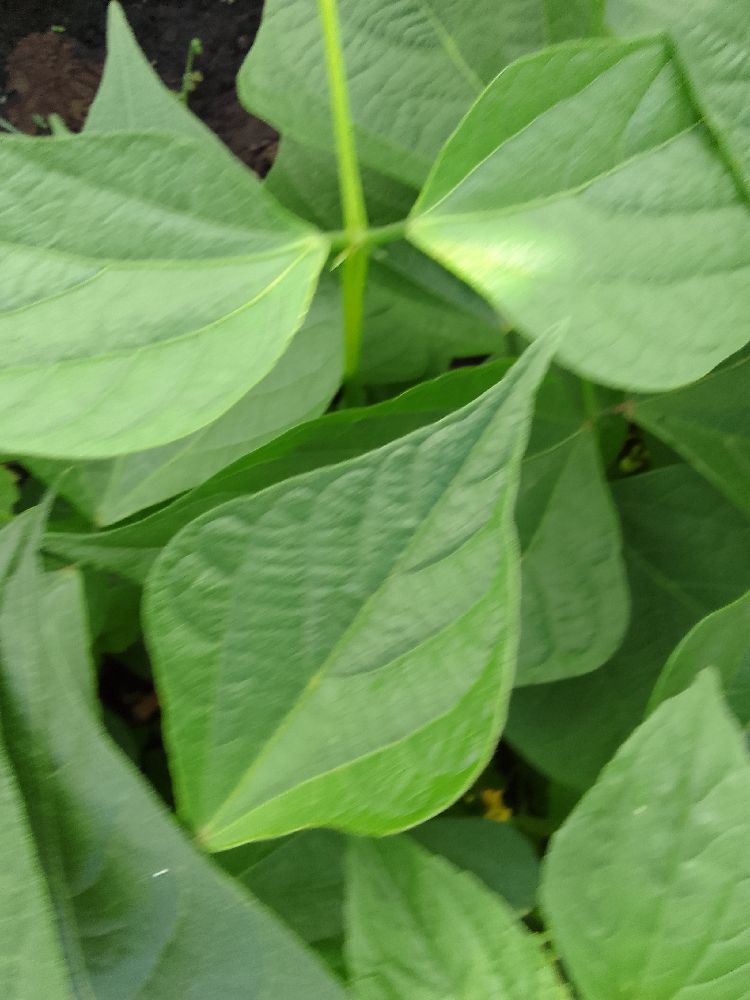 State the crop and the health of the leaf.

common bean, healthy
